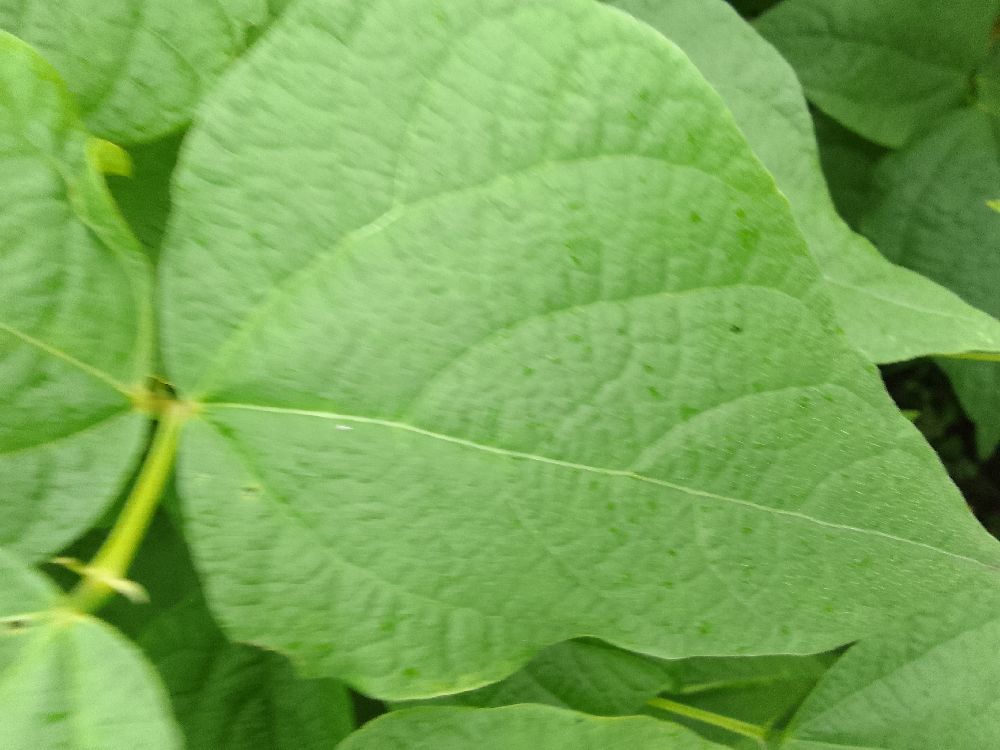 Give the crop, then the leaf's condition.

common bean, healthy
